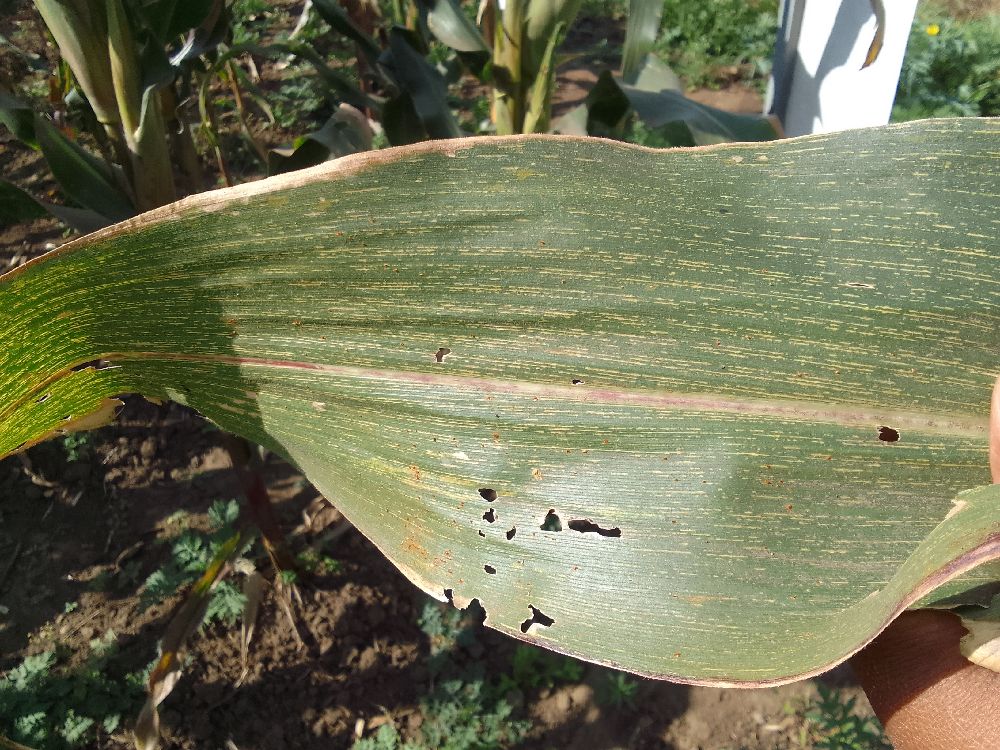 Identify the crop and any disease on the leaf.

maize, maize streak virus
